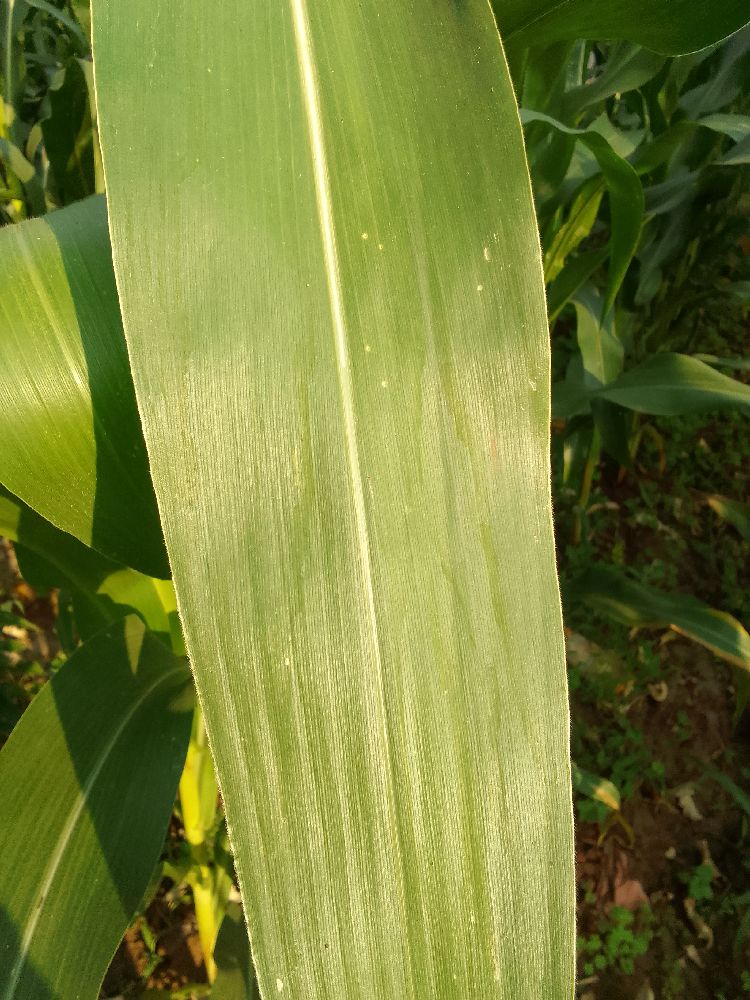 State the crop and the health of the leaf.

maize, healthy
